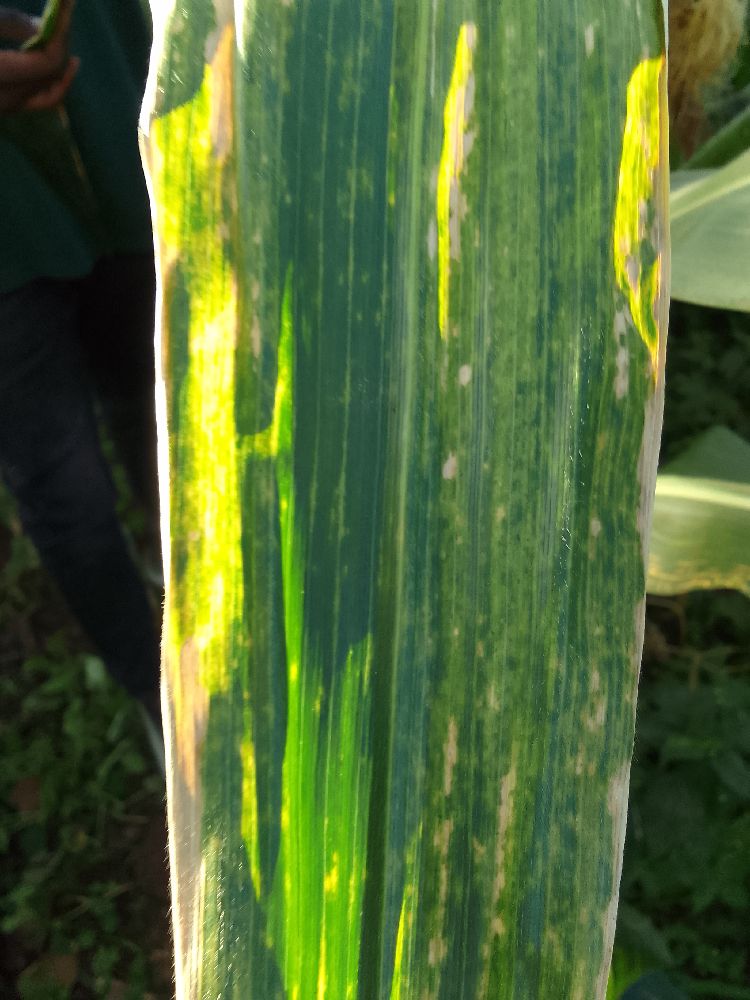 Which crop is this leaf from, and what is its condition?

maize, maize lethal necrosis
